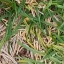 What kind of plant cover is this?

grass
